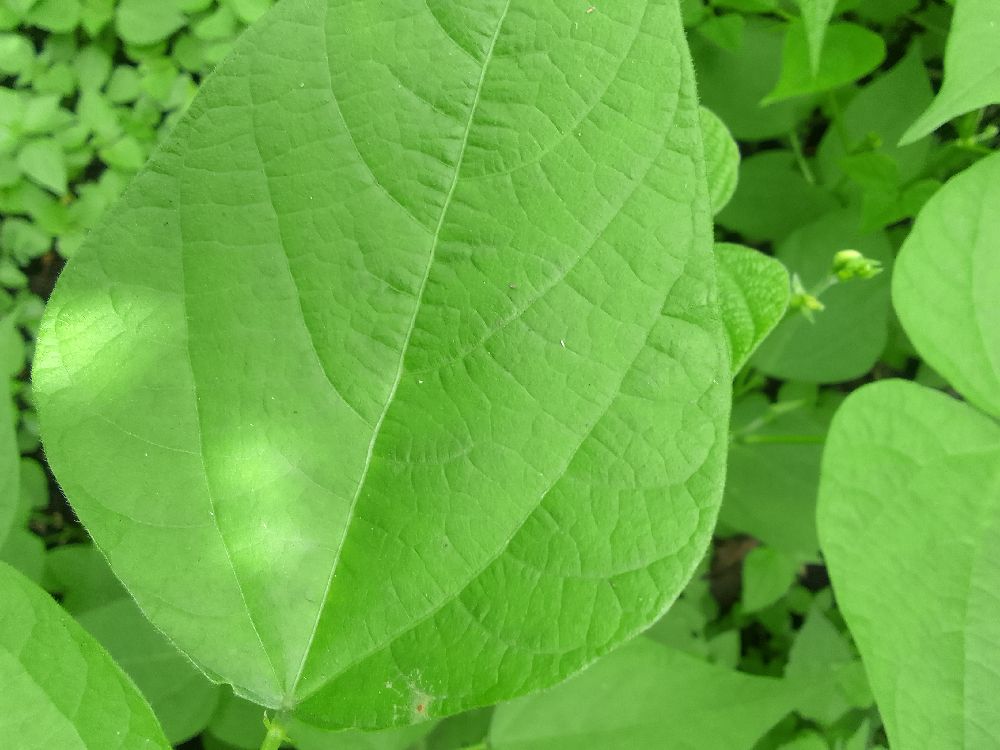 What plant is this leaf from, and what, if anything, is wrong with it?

common bean, healthy
